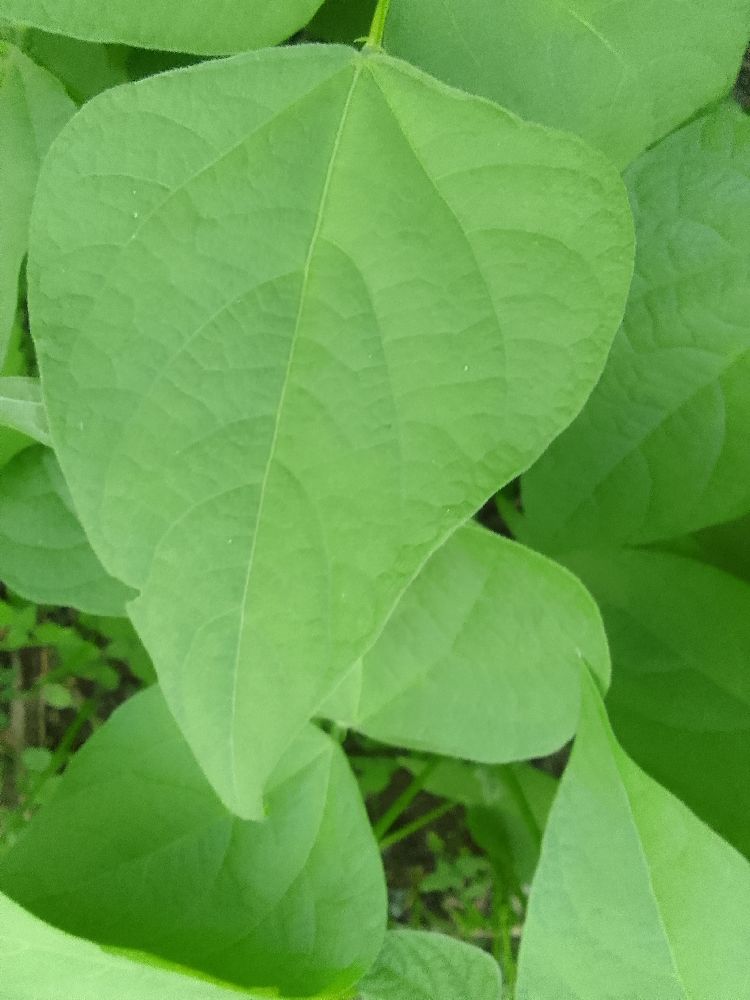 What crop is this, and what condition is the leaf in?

common bean, healthy
